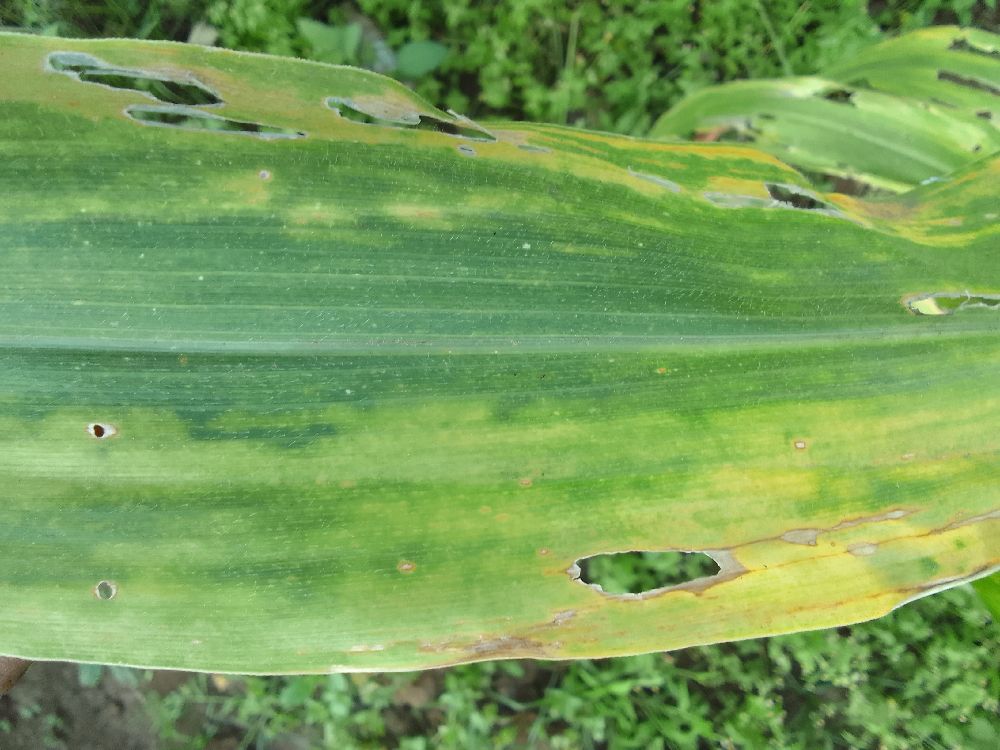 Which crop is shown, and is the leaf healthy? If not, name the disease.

maize, maize lethal necrosis
